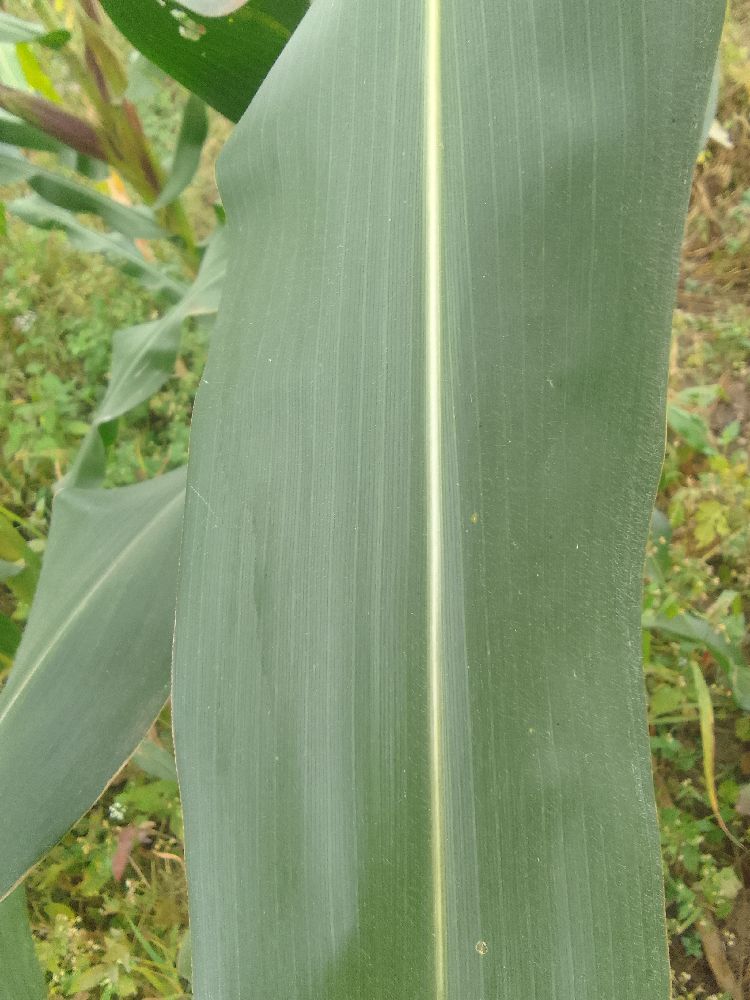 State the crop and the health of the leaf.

maize, healthy
